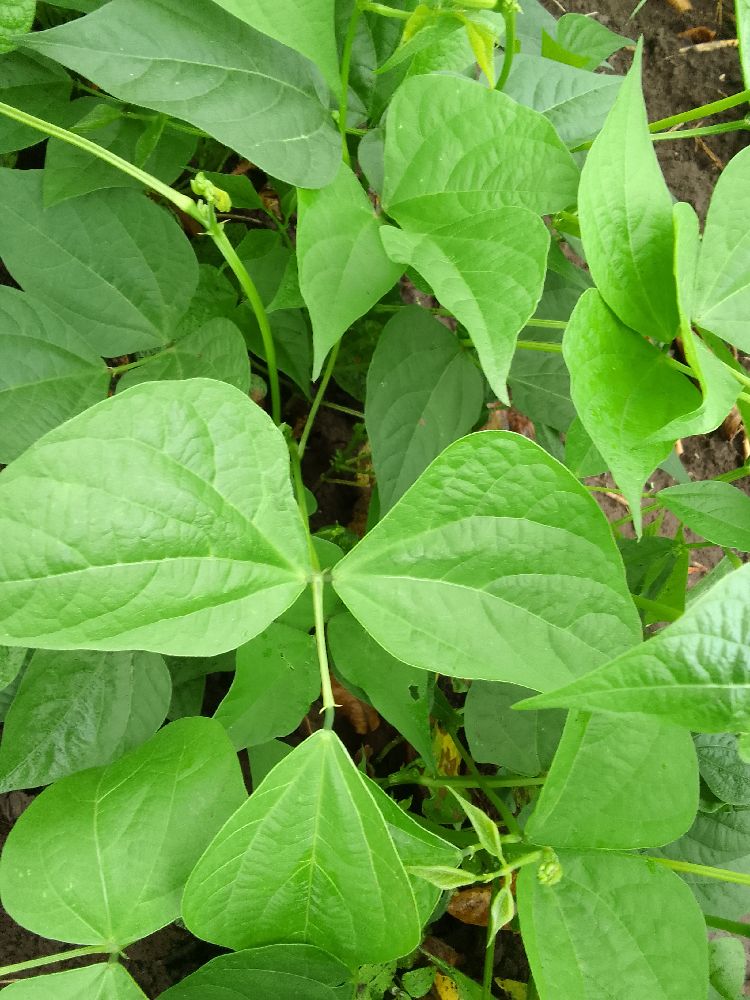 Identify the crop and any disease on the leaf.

common bean, healthy
